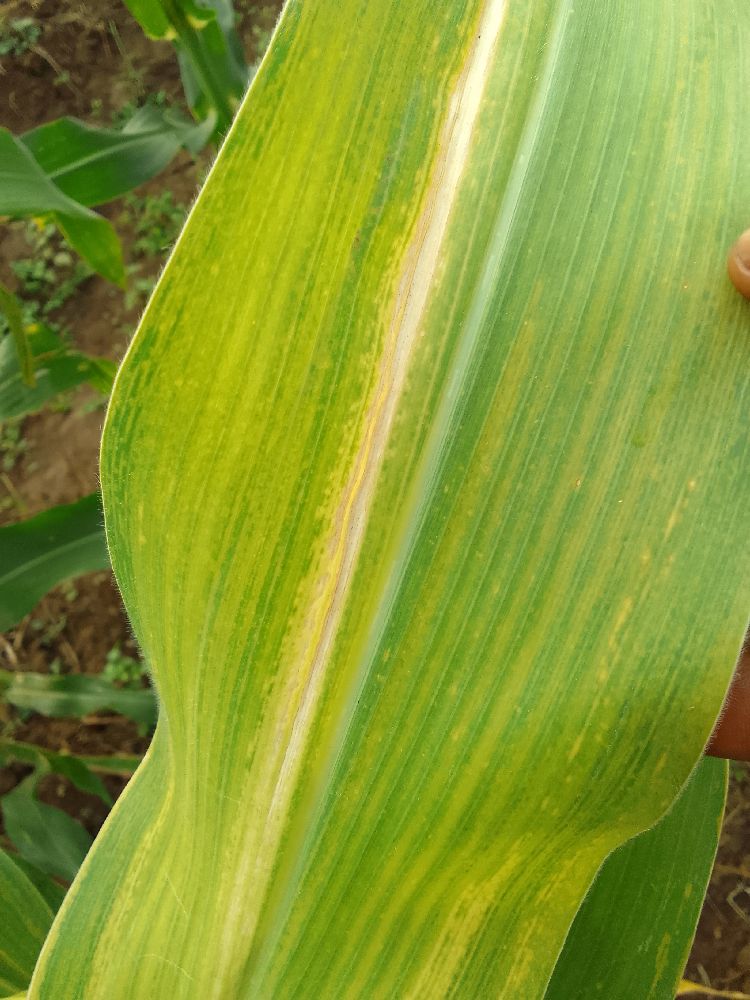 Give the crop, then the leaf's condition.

maize, maize lethal necrosis
